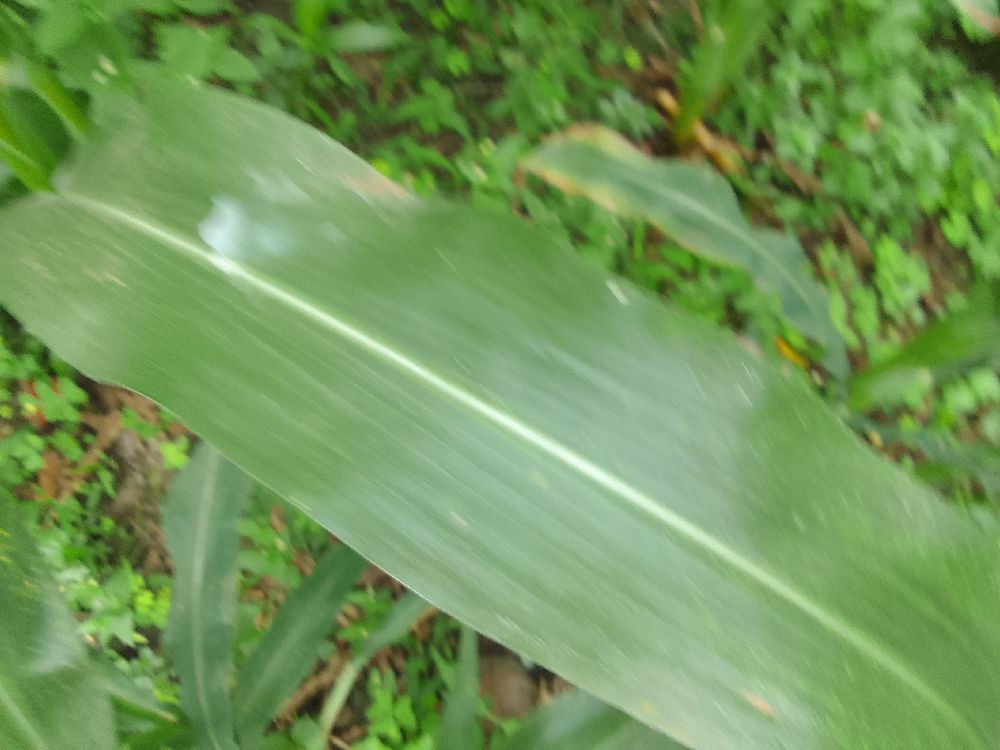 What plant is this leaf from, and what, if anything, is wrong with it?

maize, healthy
